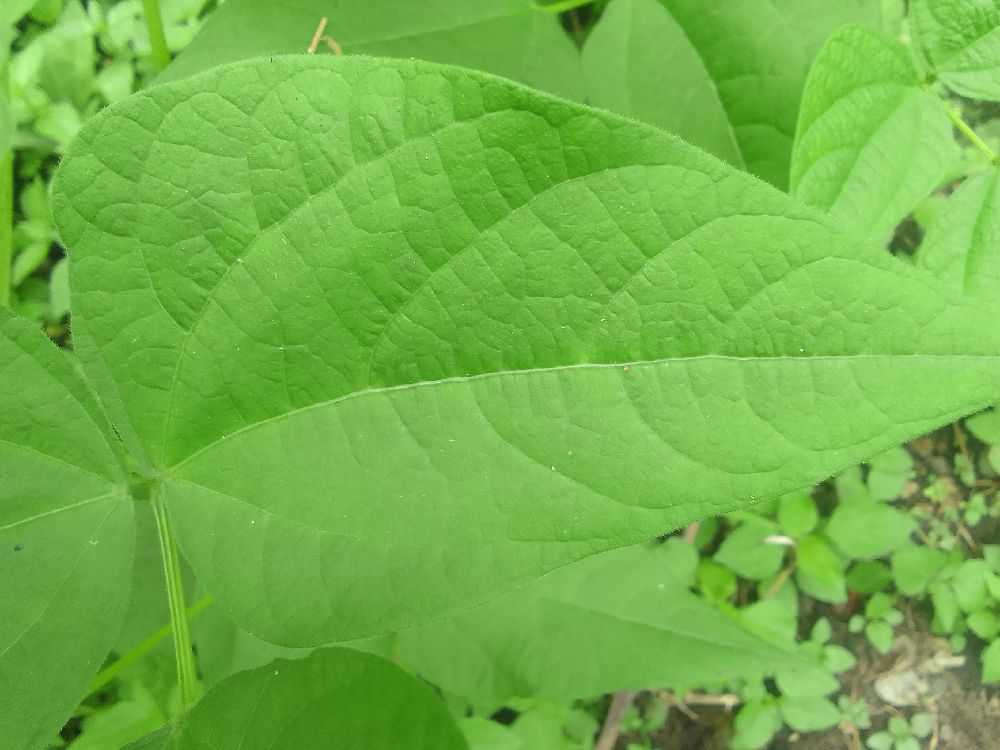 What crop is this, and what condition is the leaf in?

common bean, healthy
